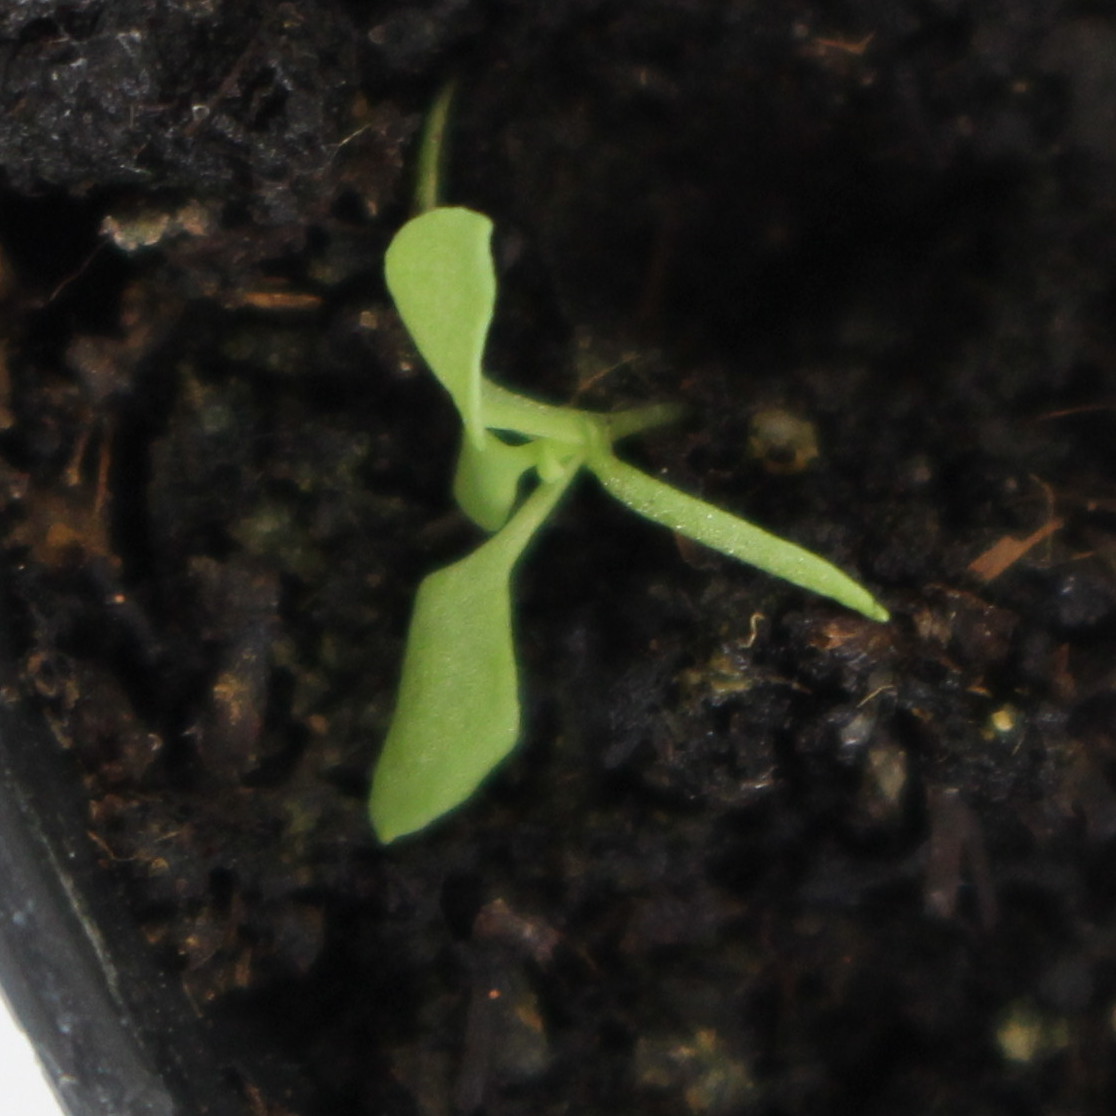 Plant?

Papaver rhoeas
